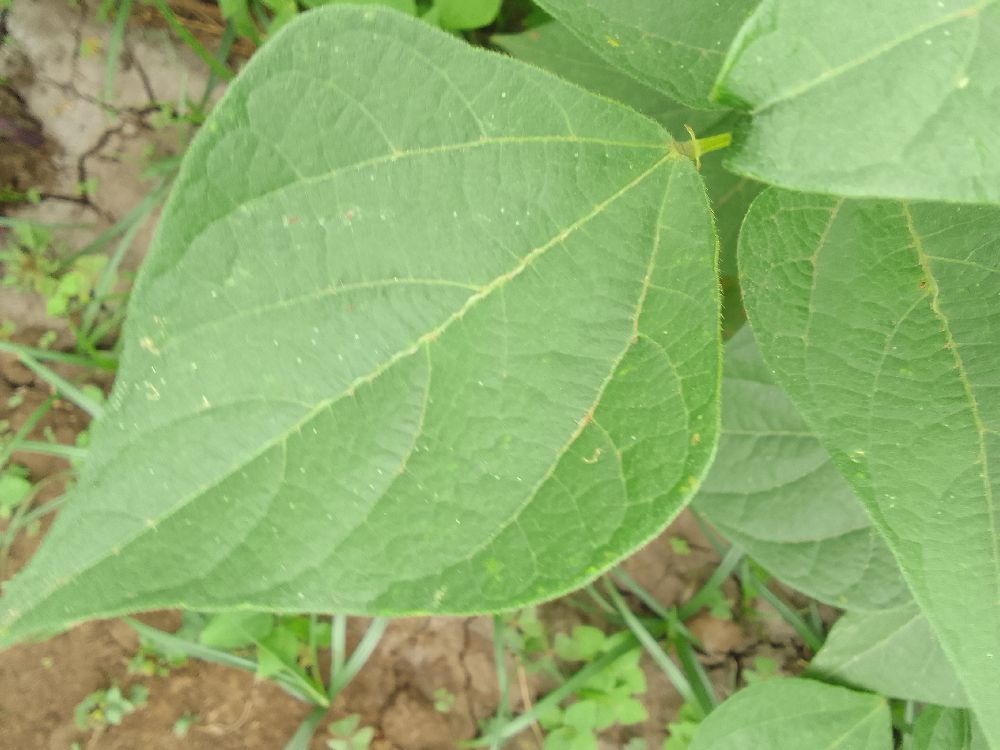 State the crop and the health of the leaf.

common bean, healthy
